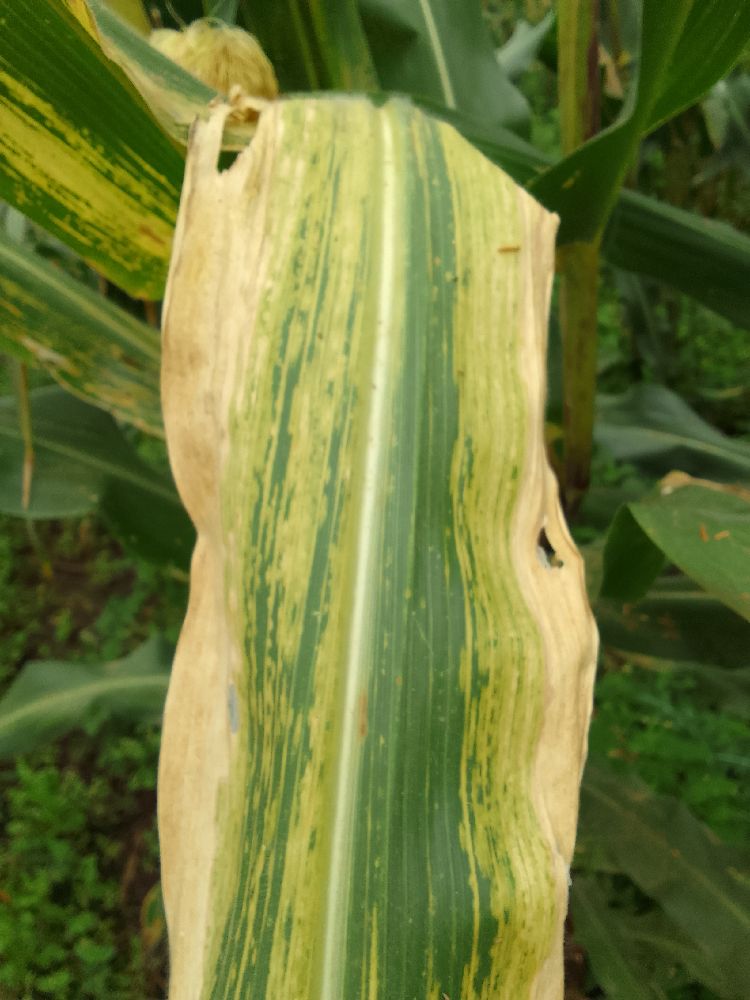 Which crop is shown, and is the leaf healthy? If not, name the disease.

maize, maize lethal necrosis
